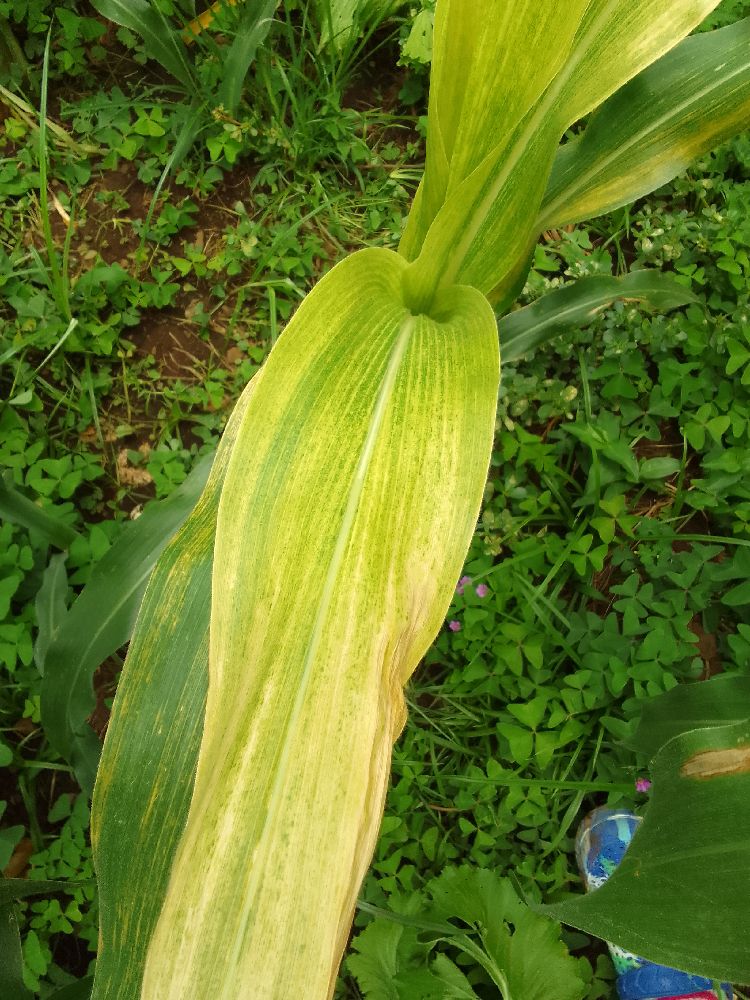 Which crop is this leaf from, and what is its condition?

maize, maize lethal necrosis
